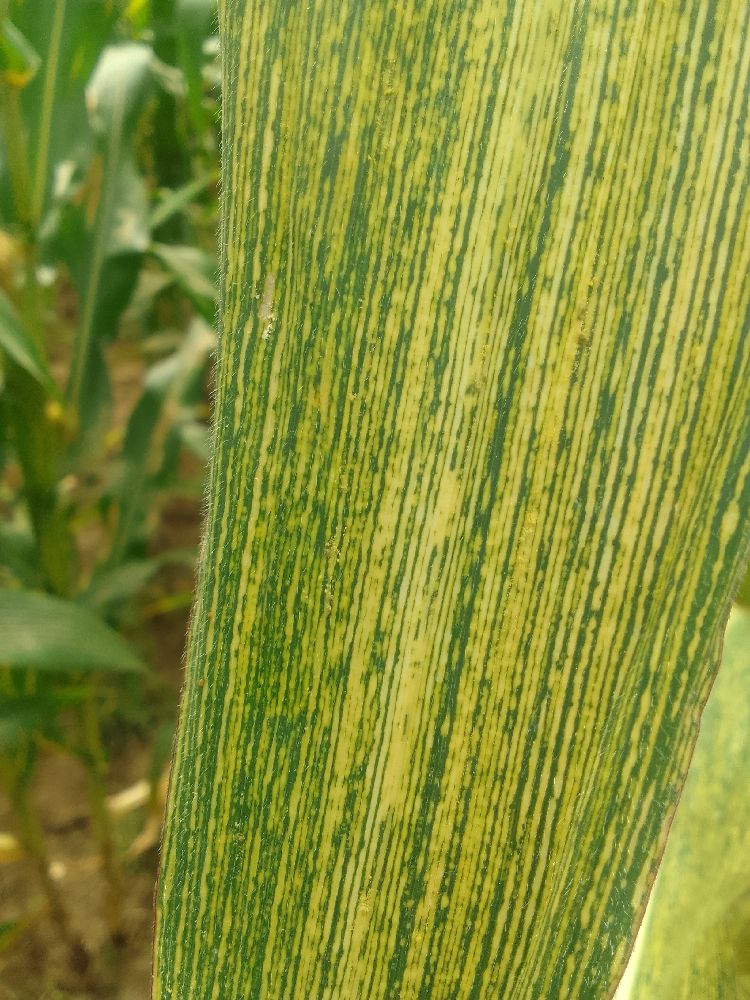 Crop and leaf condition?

maize, maize streak virus
